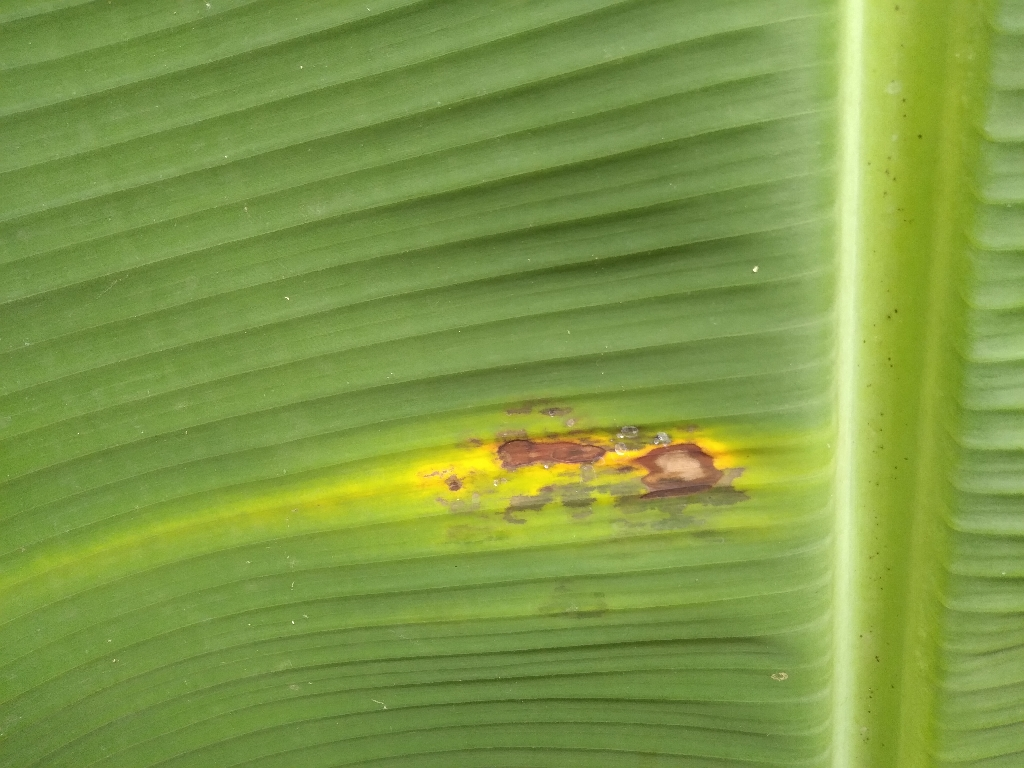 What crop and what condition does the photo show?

banana, black sigatoka
